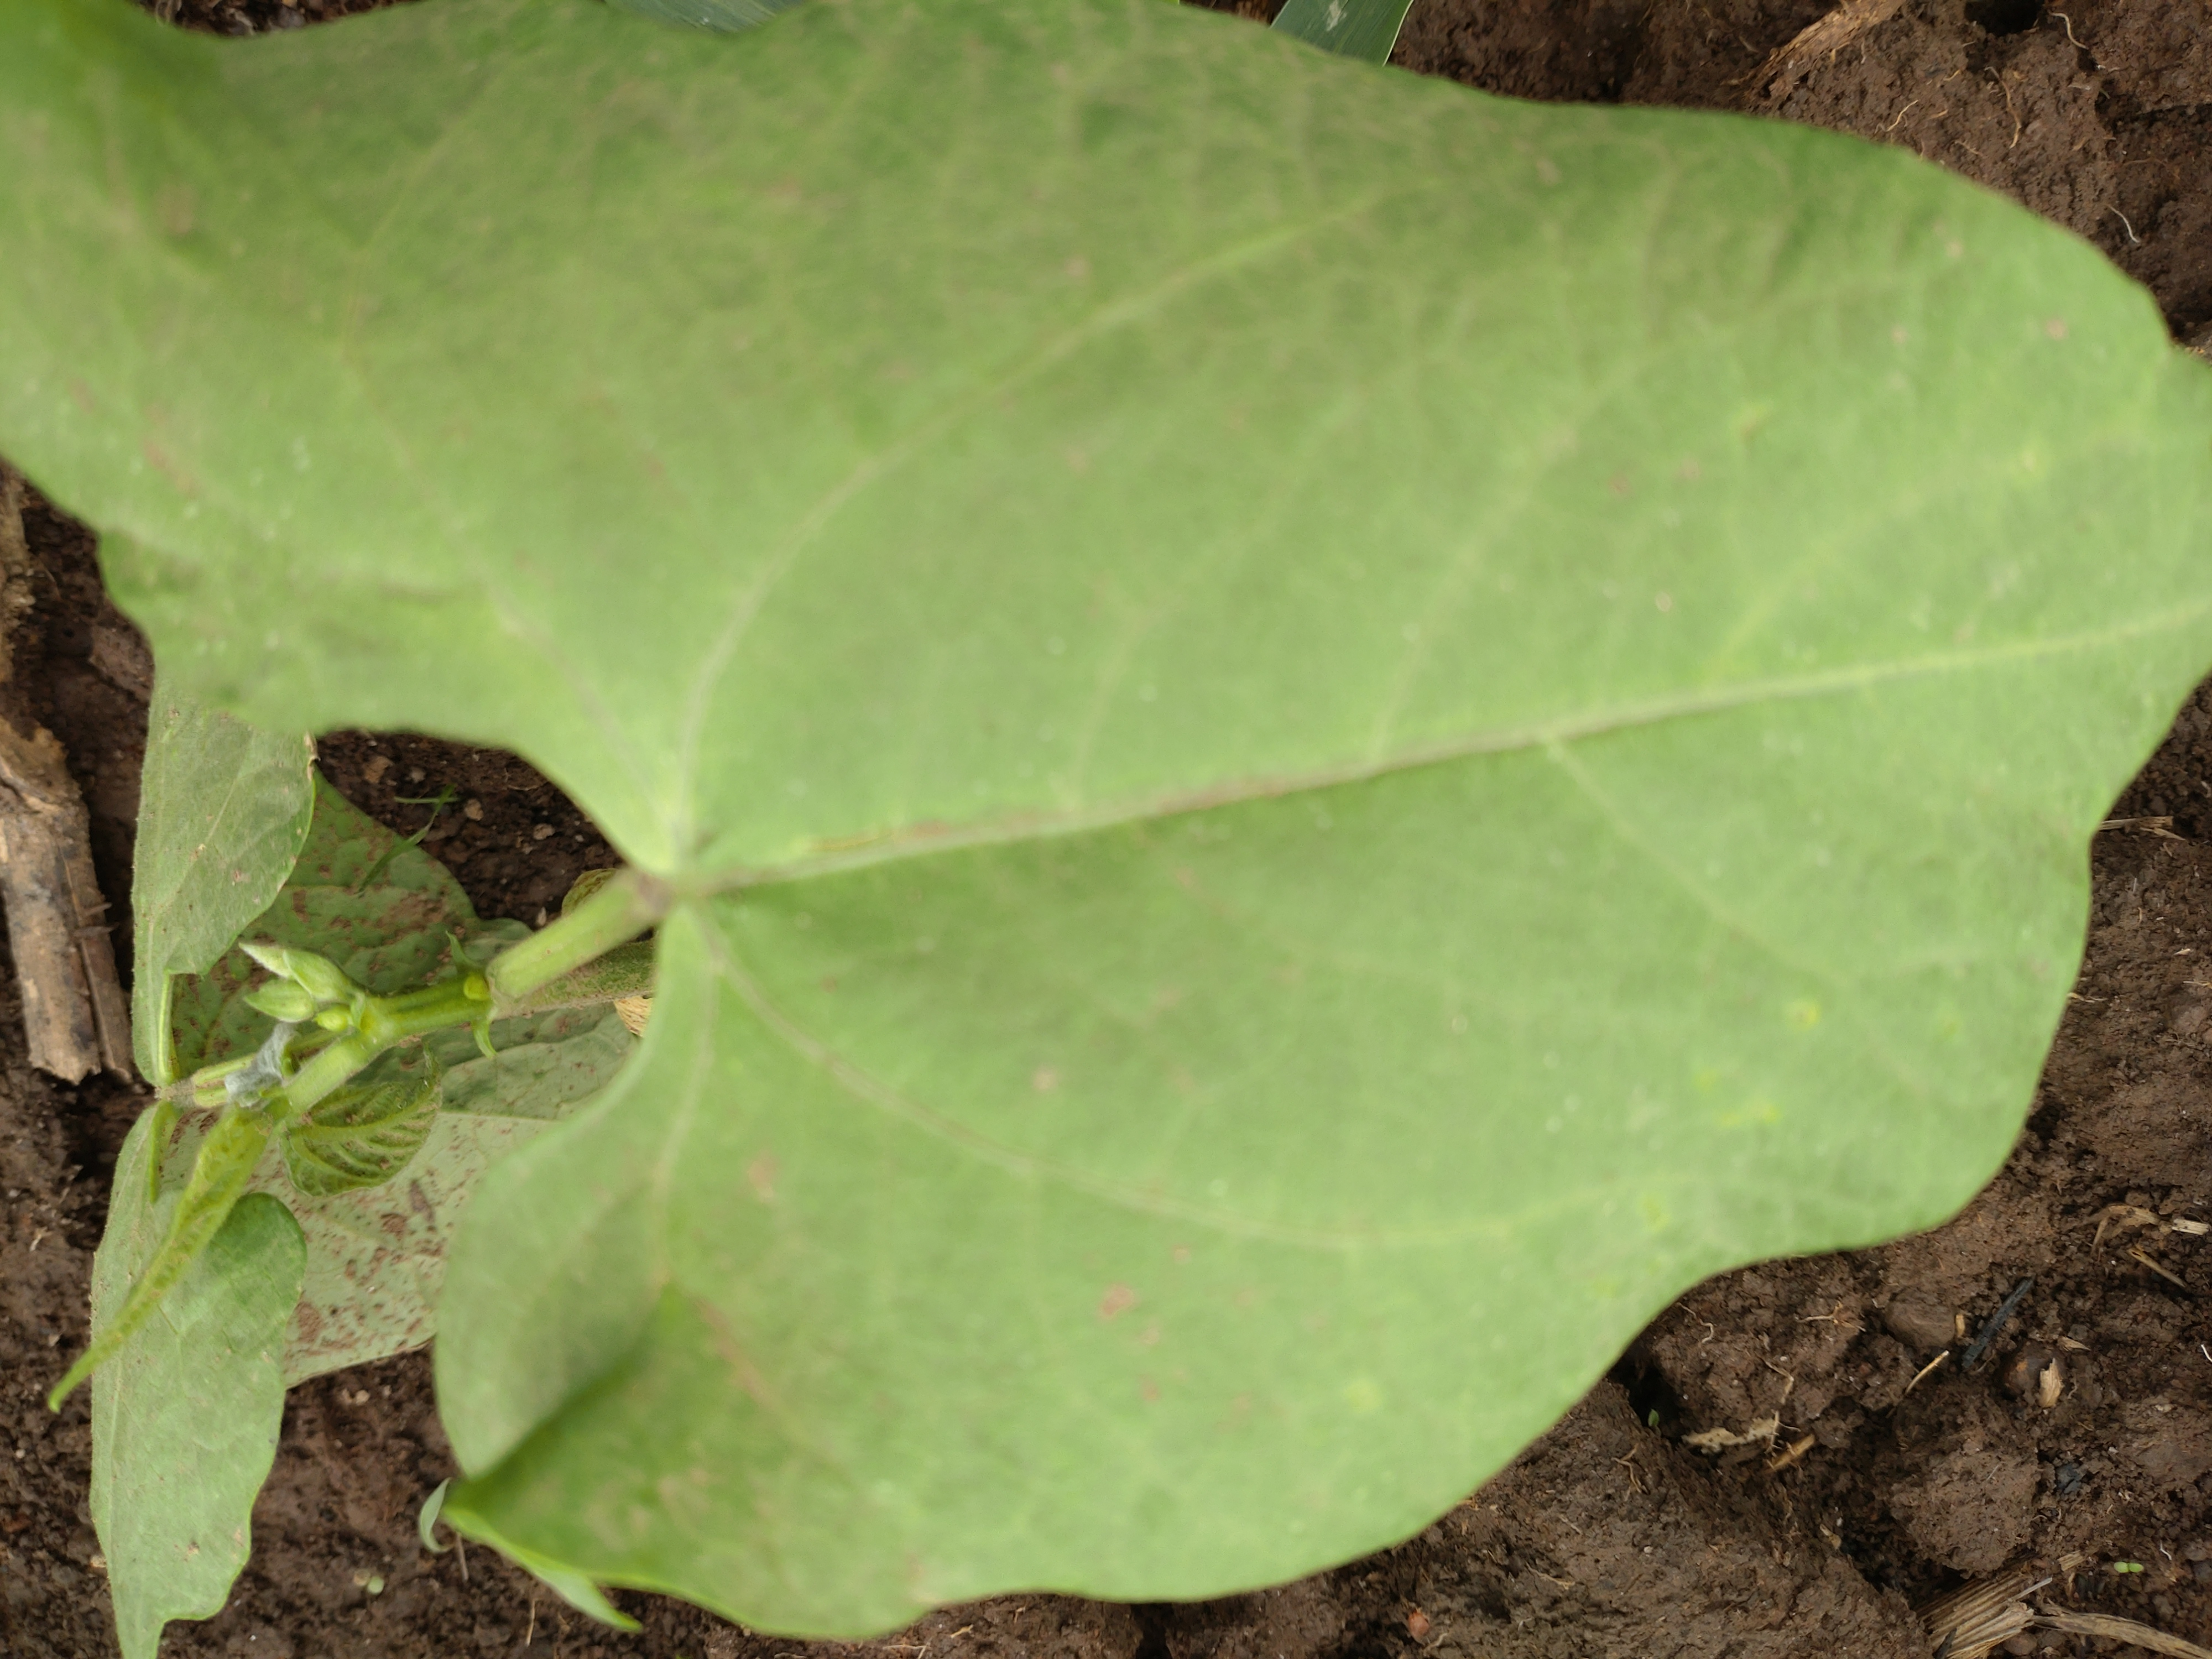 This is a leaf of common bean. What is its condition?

healthy
